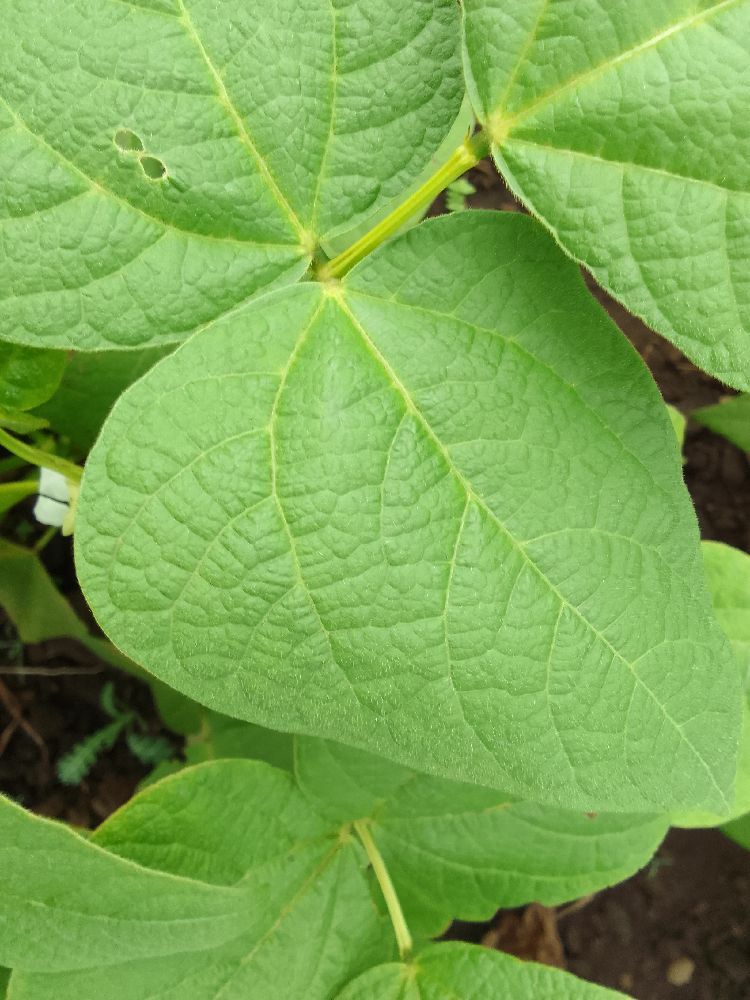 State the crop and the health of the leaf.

common bean, healthy
